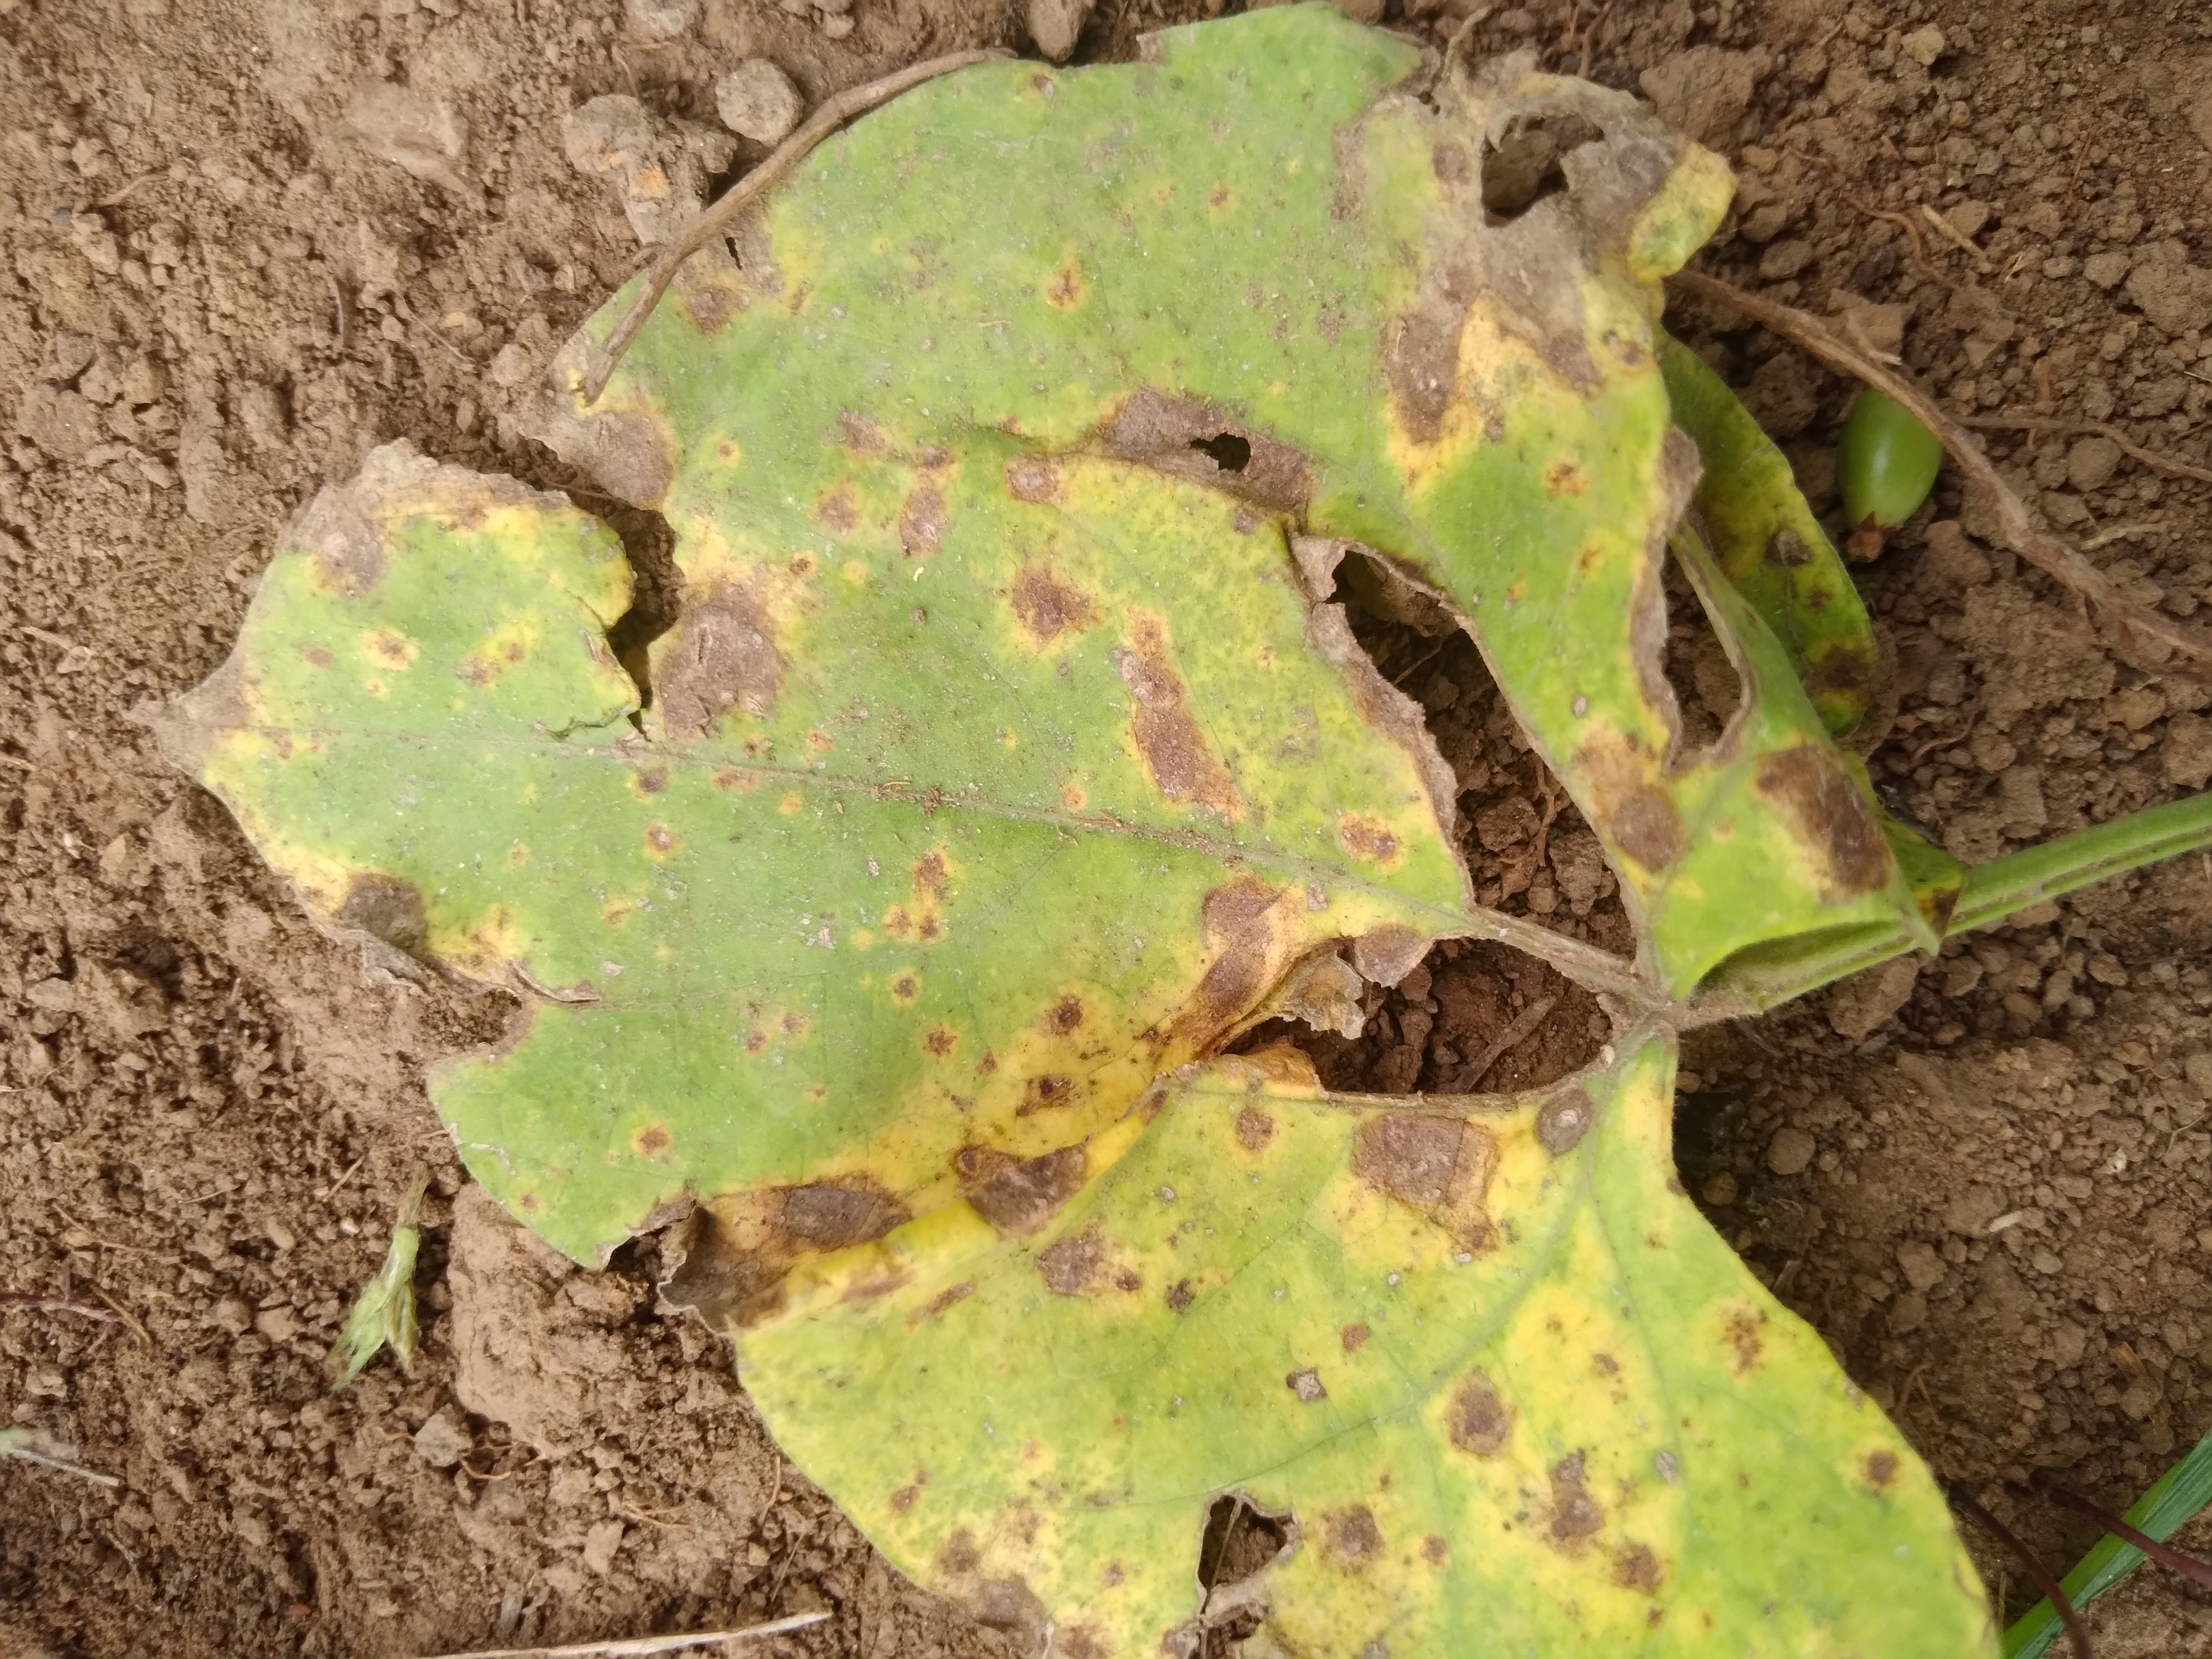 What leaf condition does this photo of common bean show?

rust
